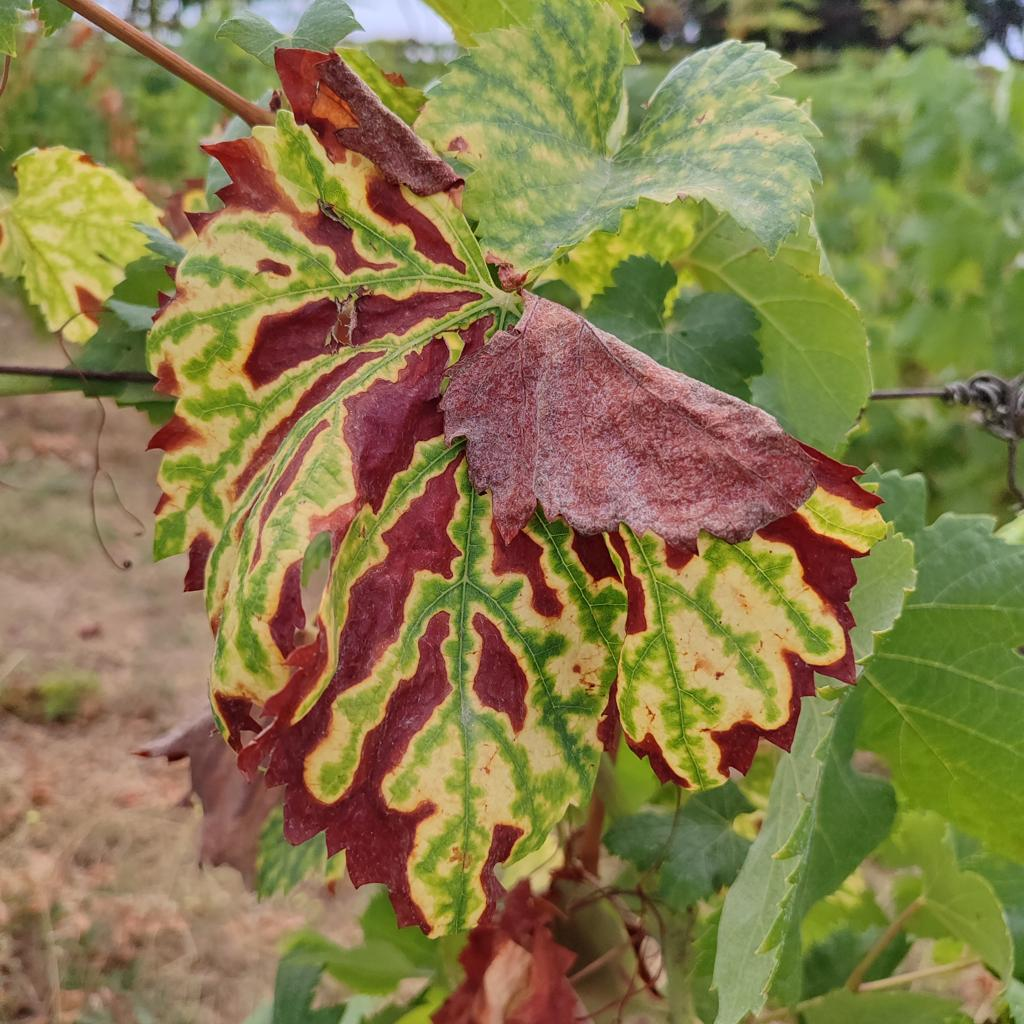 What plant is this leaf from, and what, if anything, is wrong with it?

grapevine, esca complex
